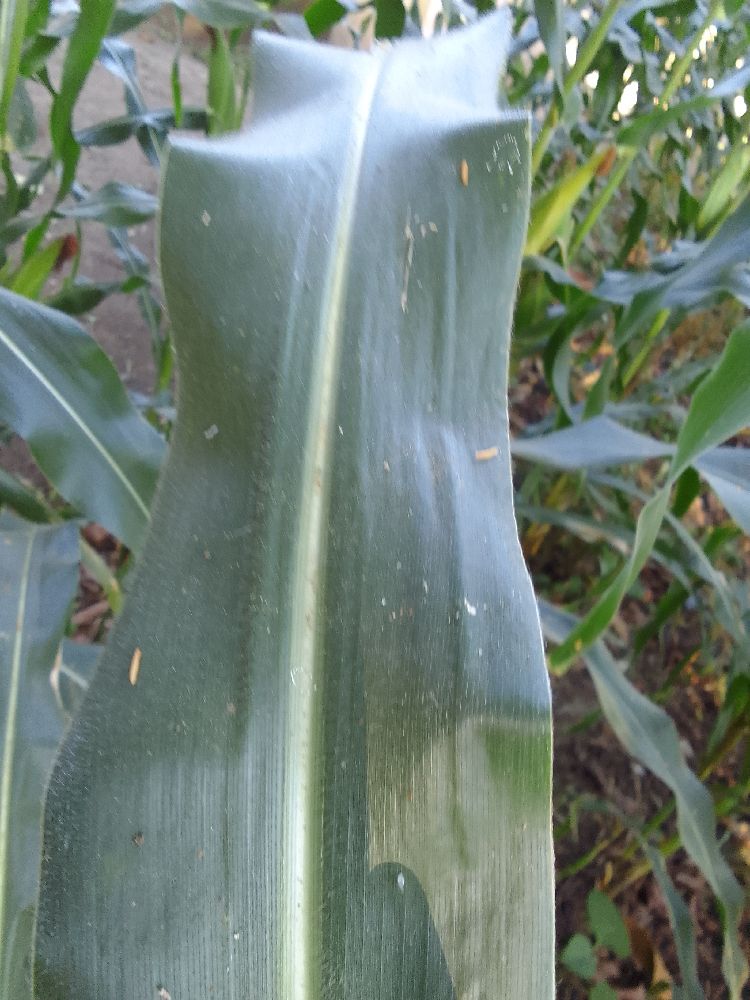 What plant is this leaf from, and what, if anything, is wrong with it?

maize, healthy
